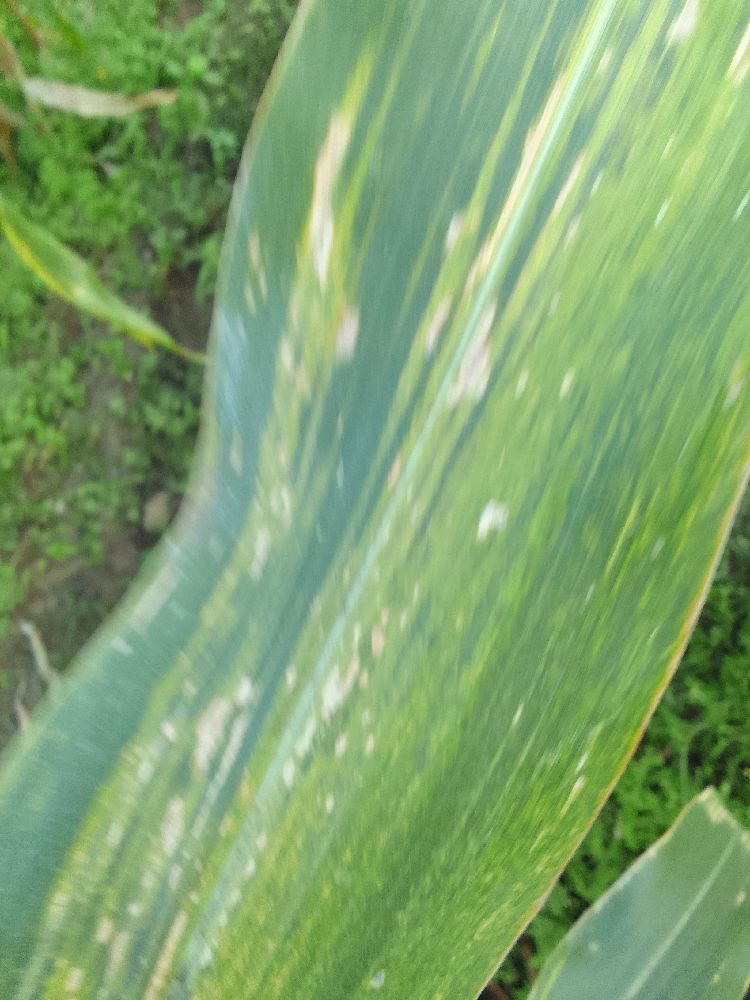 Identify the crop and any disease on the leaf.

maize, maize lethal necrosis
